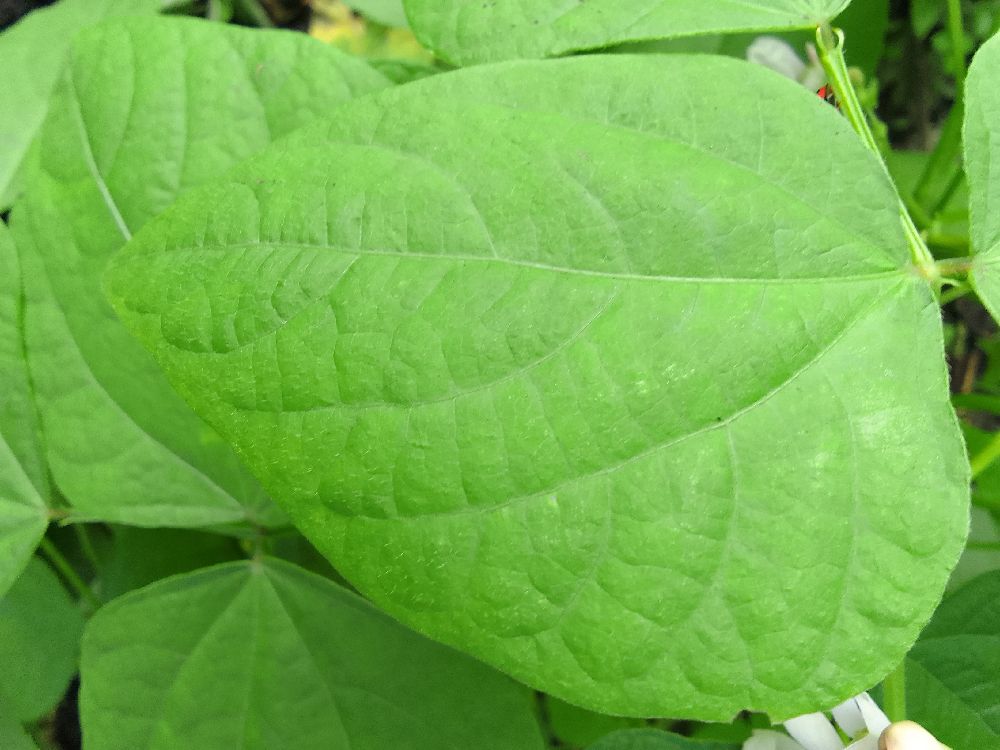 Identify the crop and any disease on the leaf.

common bean, healthy
